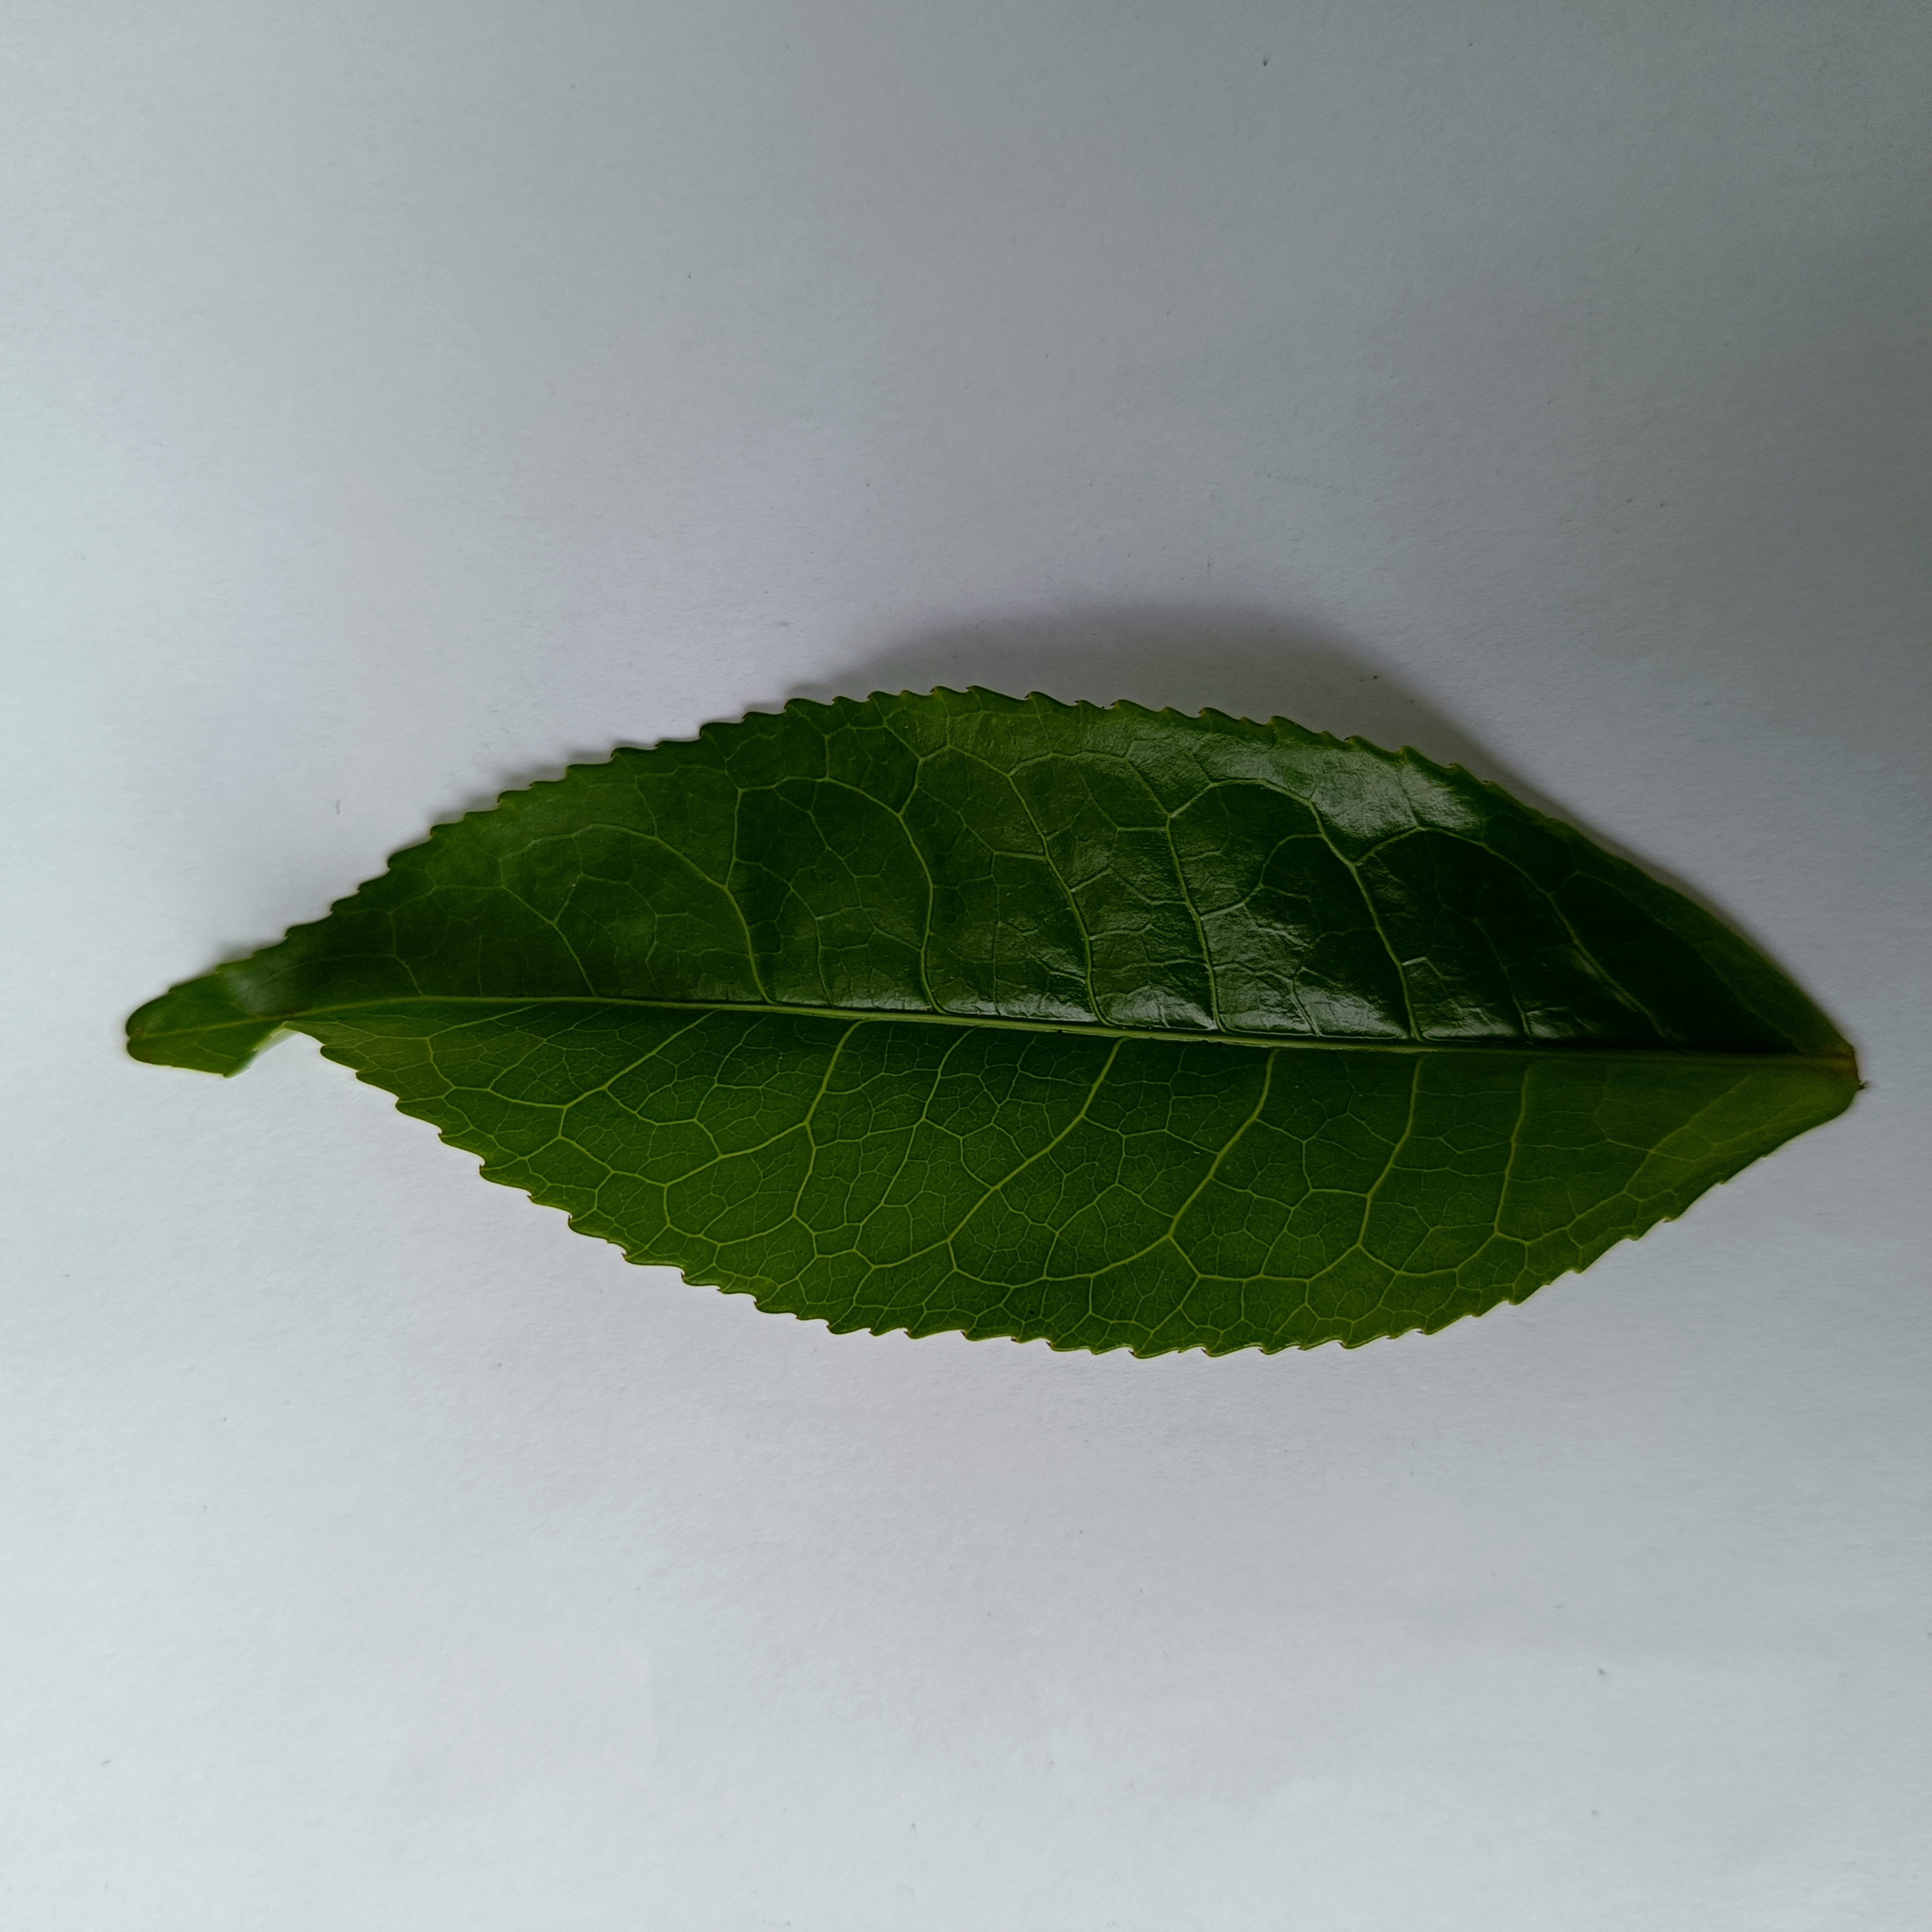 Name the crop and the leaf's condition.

tea, healthy
